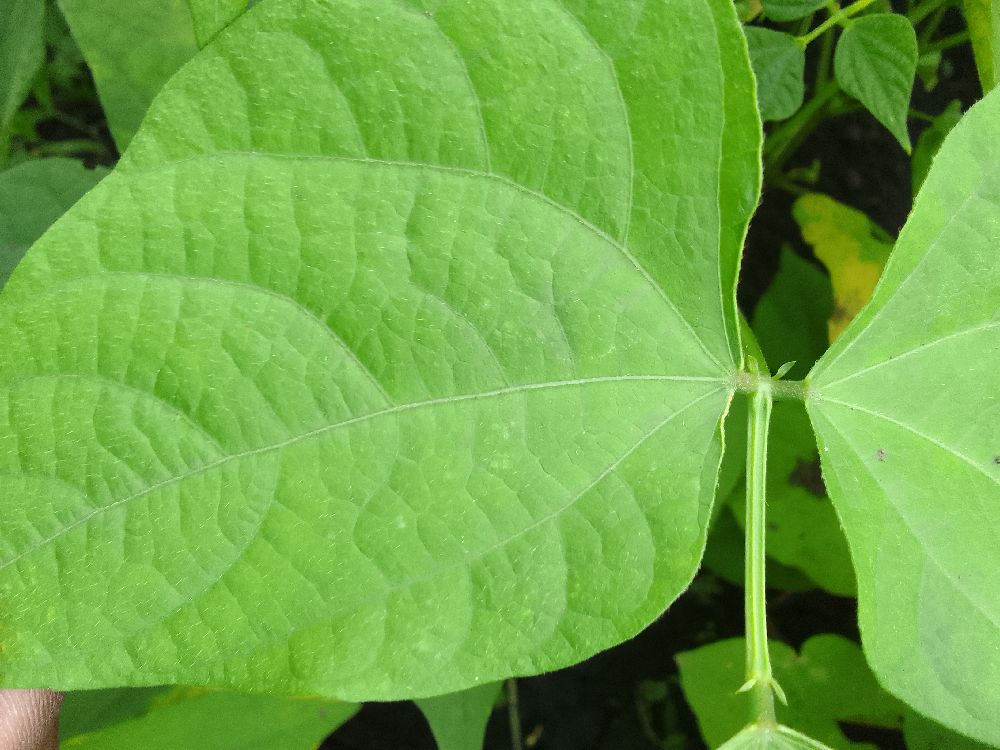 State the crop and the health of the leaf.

common bean, healthy
